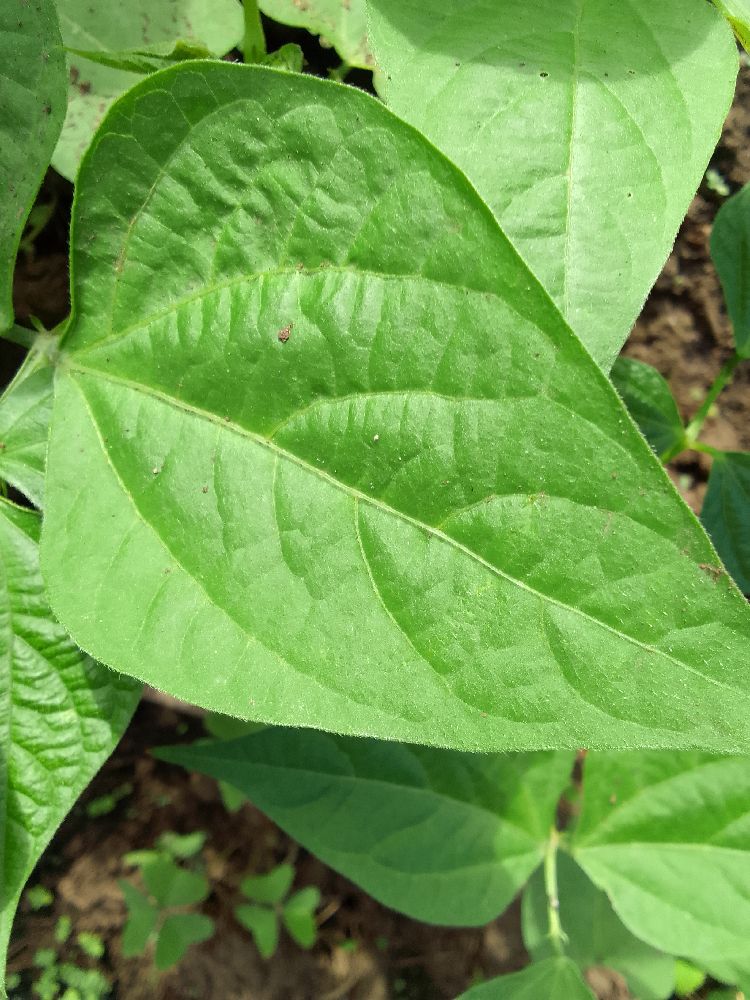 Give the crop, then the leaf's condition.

common bean, healthy
